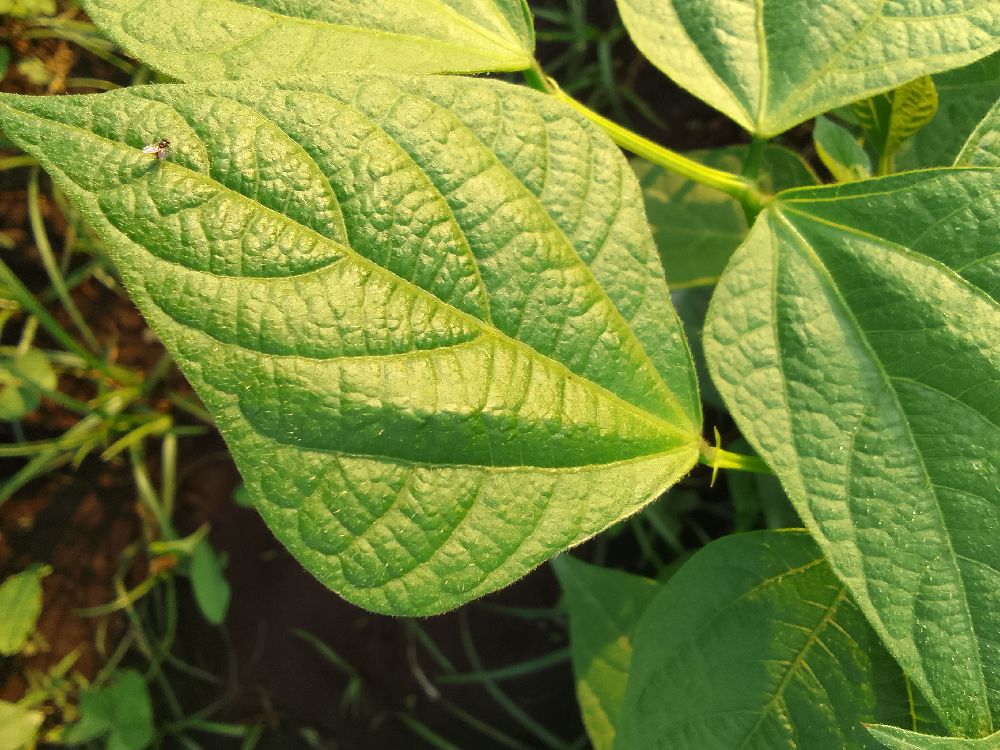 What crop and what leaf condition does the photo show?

common bean, healthy
